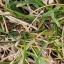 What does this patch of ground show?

grass
